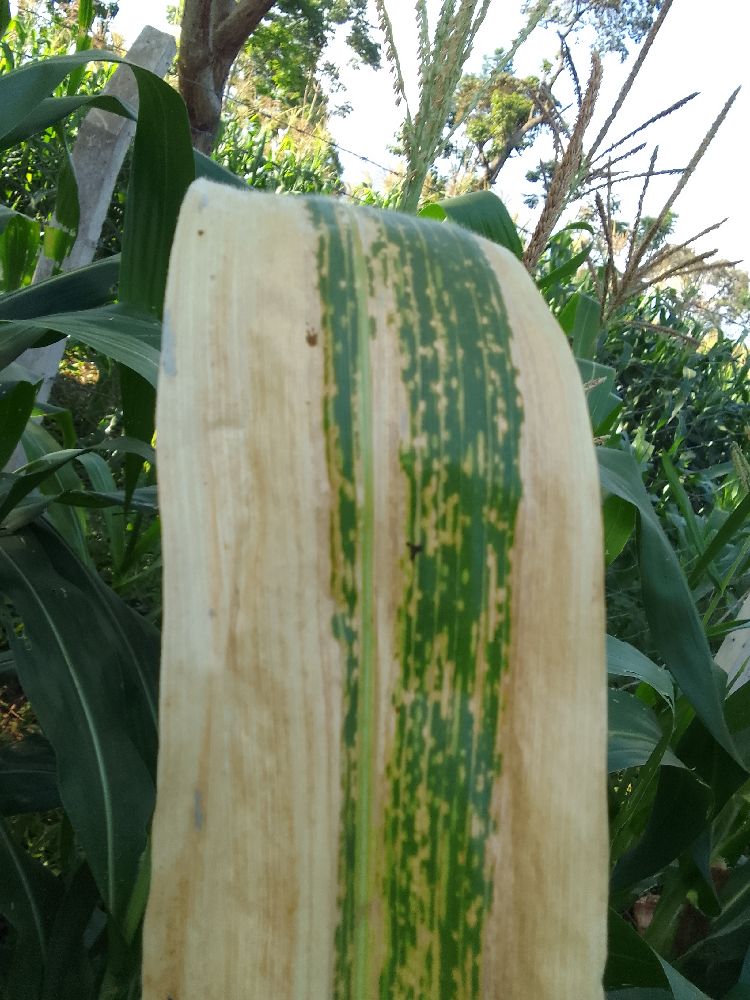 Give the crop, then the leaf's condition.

maize, maize lethal necrosis
